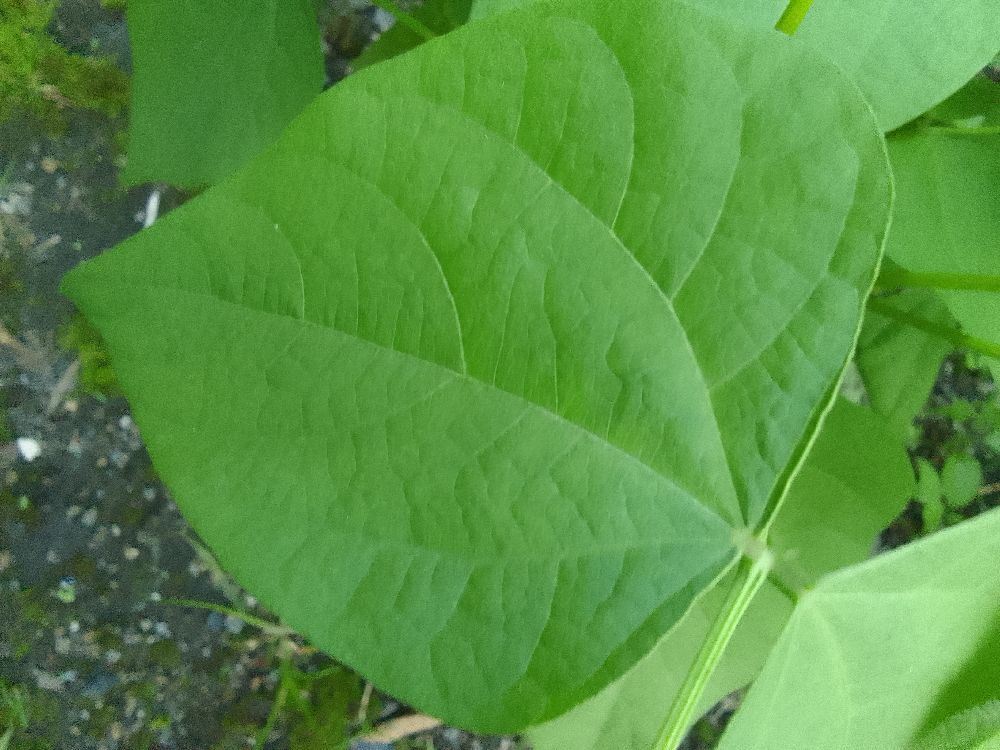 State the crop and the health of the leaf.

common bean, healthy
